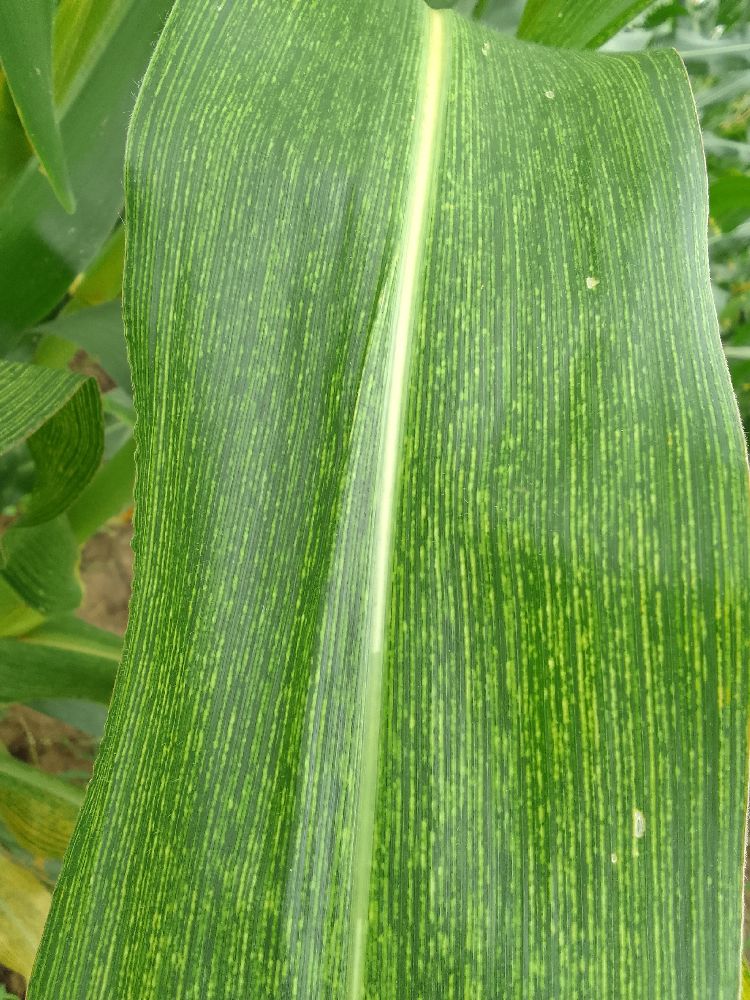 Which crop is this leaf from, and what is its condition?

maize, maize streak virus
